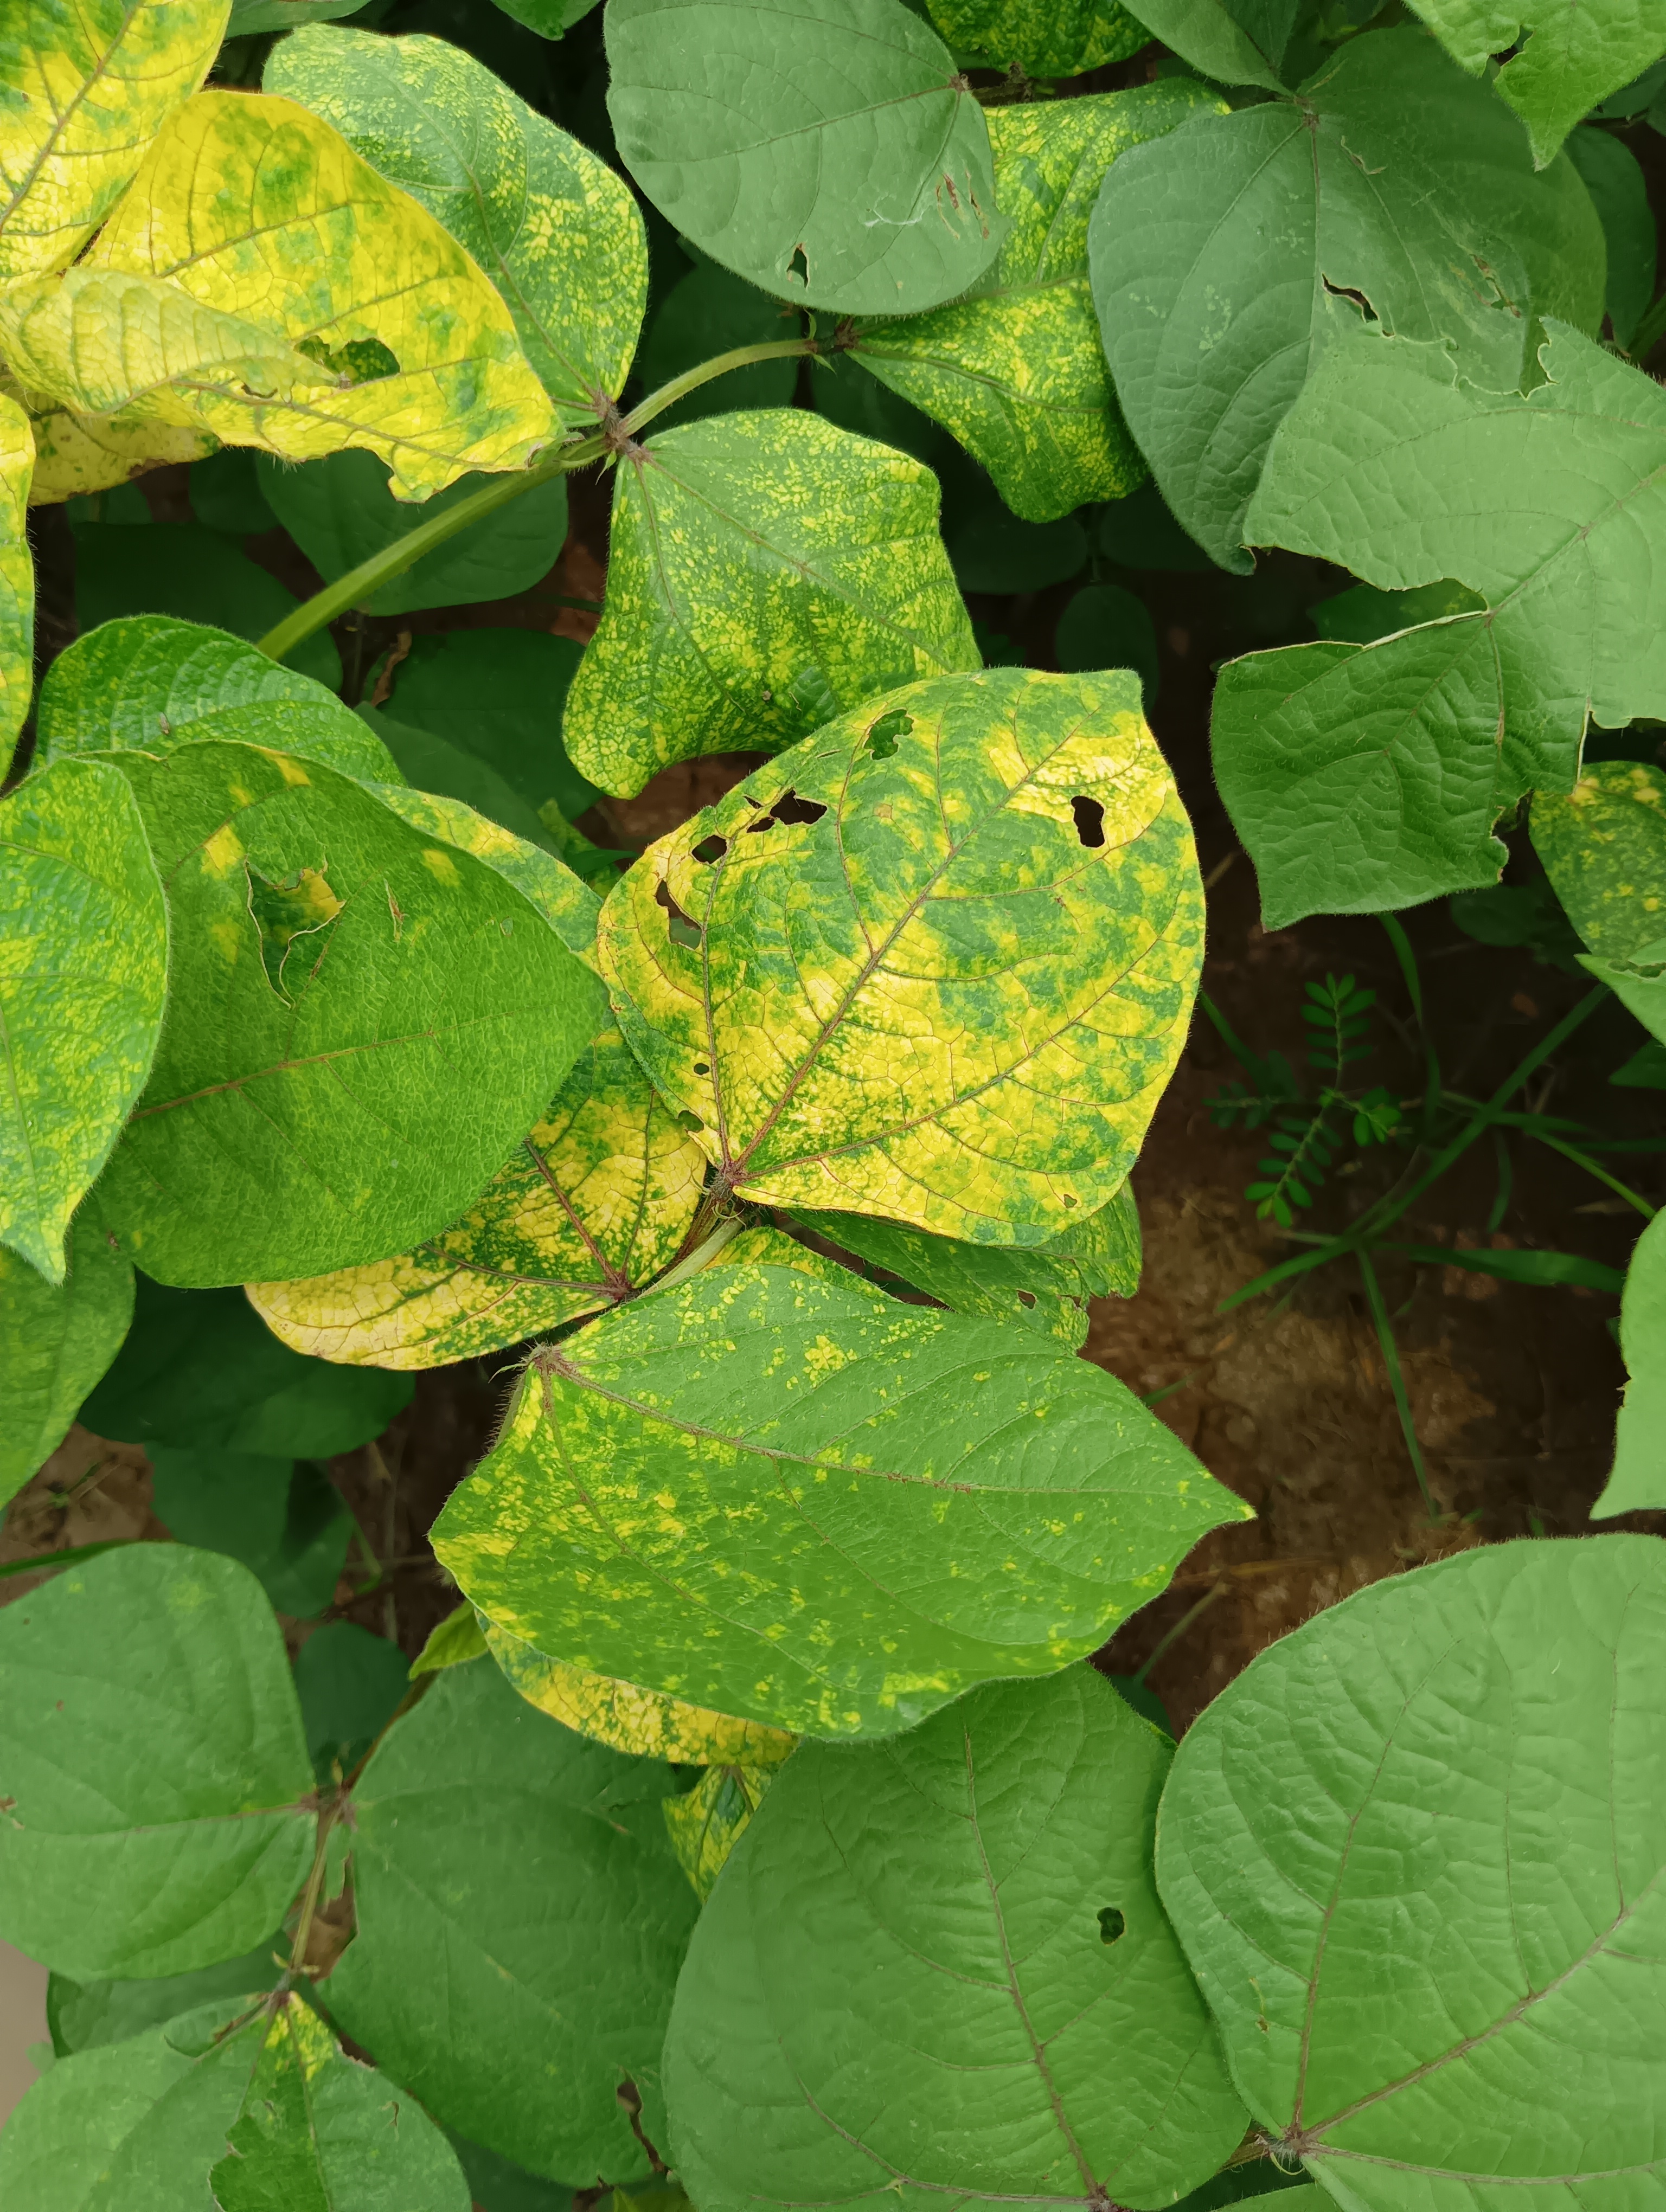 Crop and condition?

mungbean, yellow mosaic
